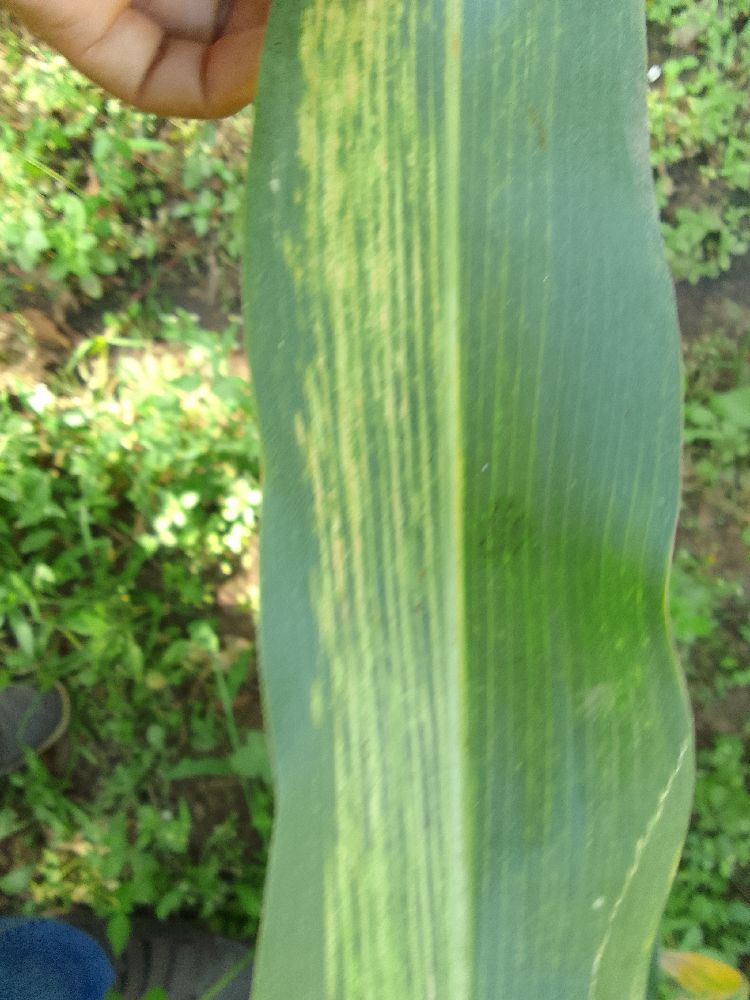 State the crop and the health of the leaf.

maize, maize lethal necrosis
